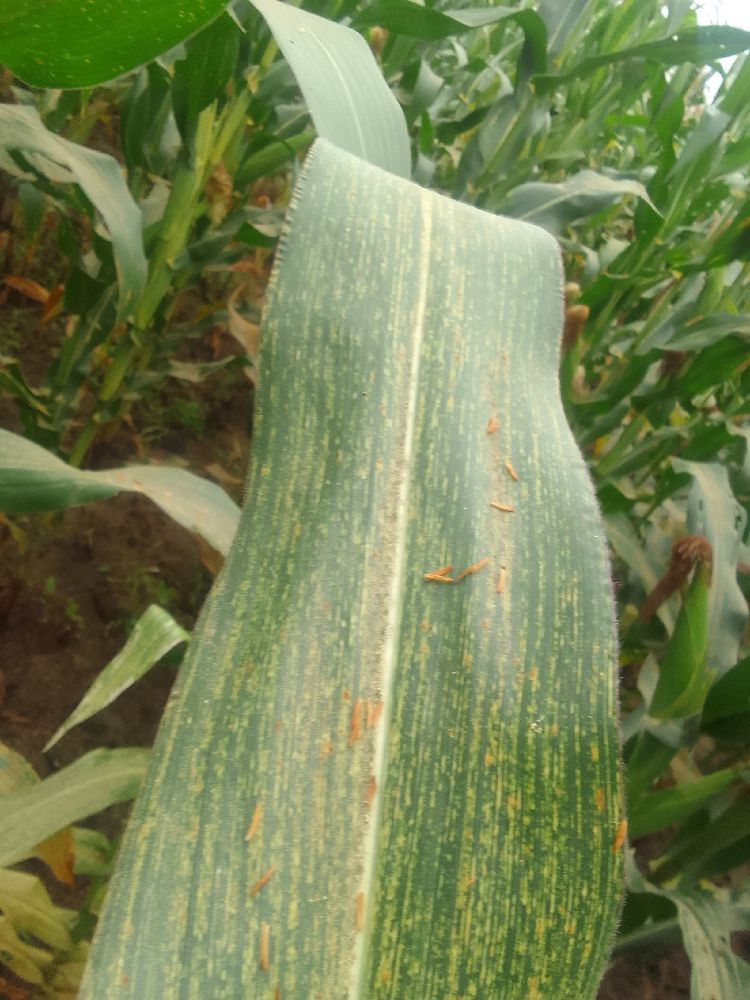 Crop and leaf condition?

maize, maize streak virus
